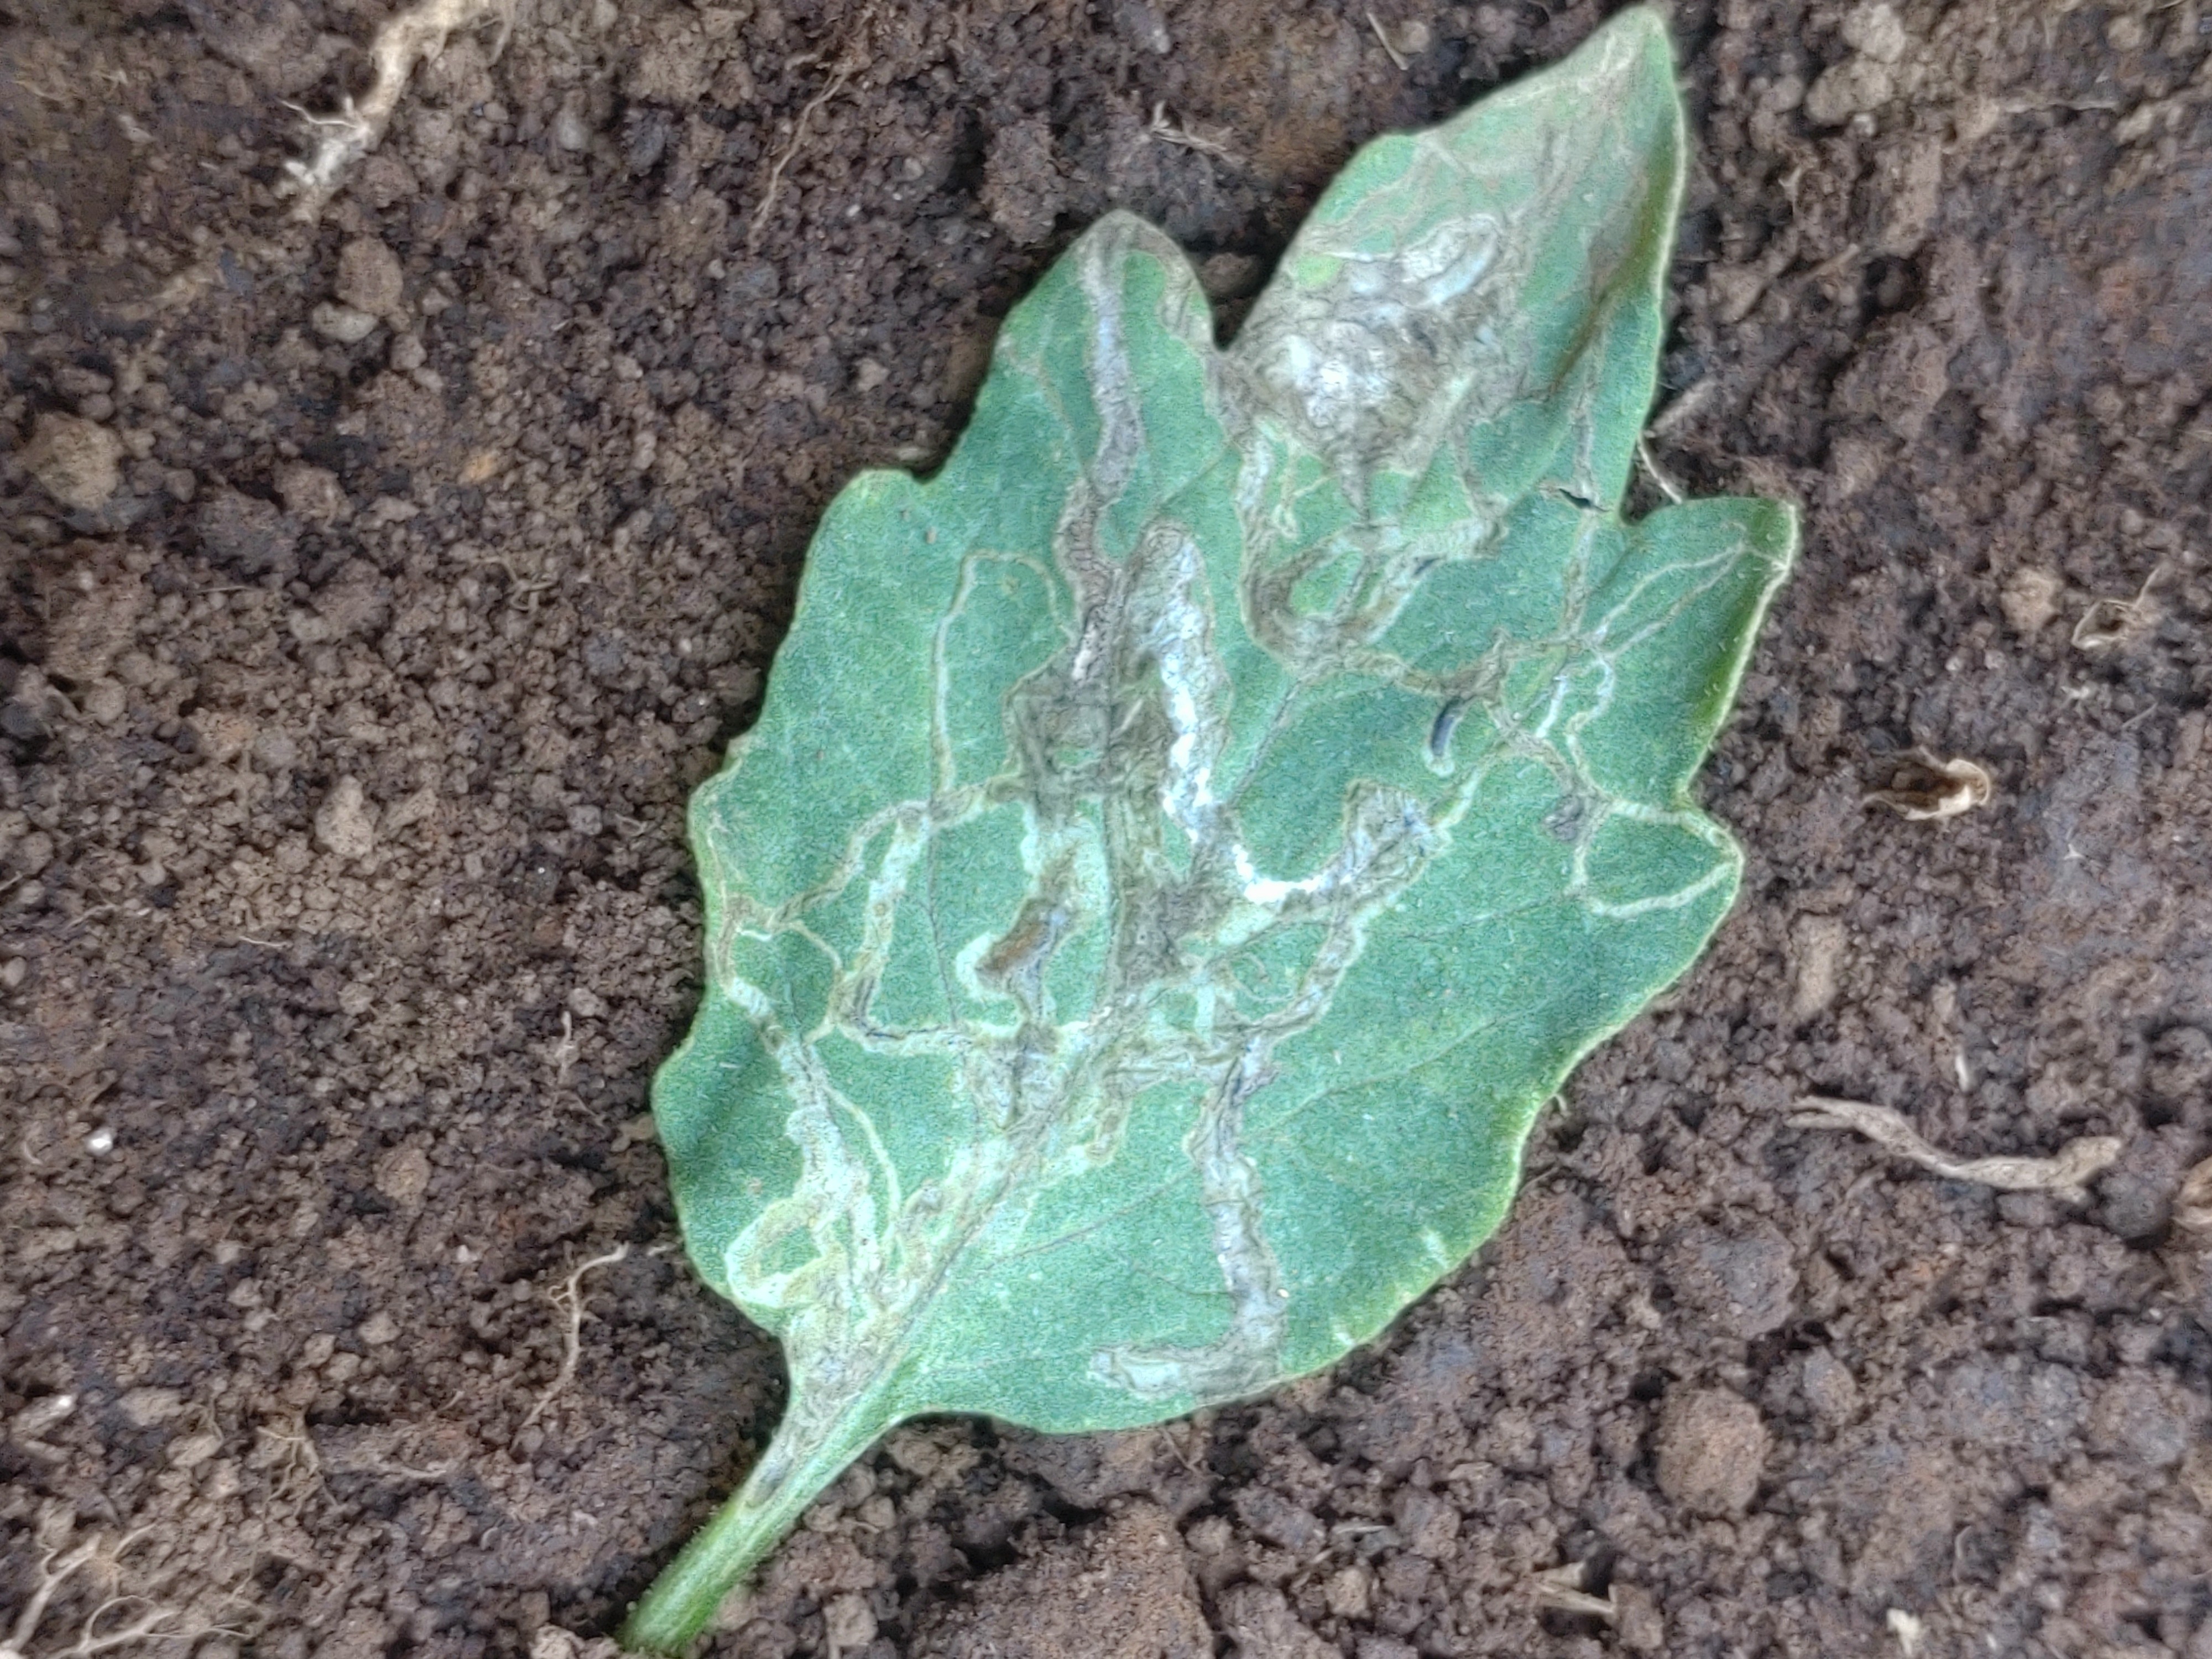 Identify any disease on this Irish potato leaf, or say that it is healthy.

late blight
